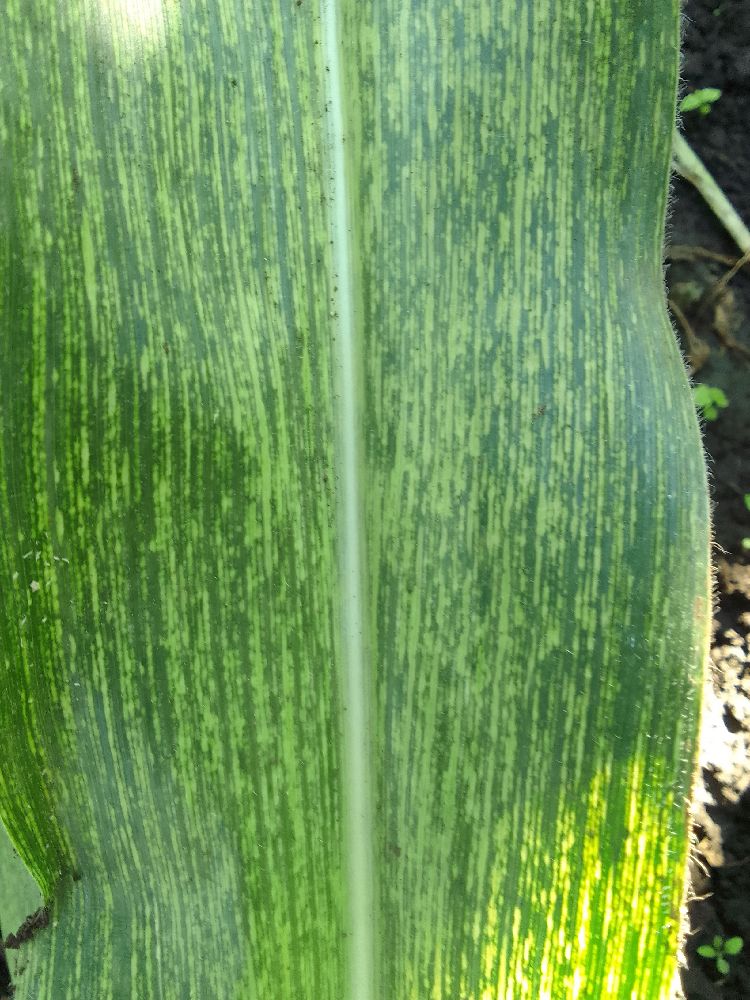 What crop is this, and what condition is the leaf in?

maize, maize streak virus
